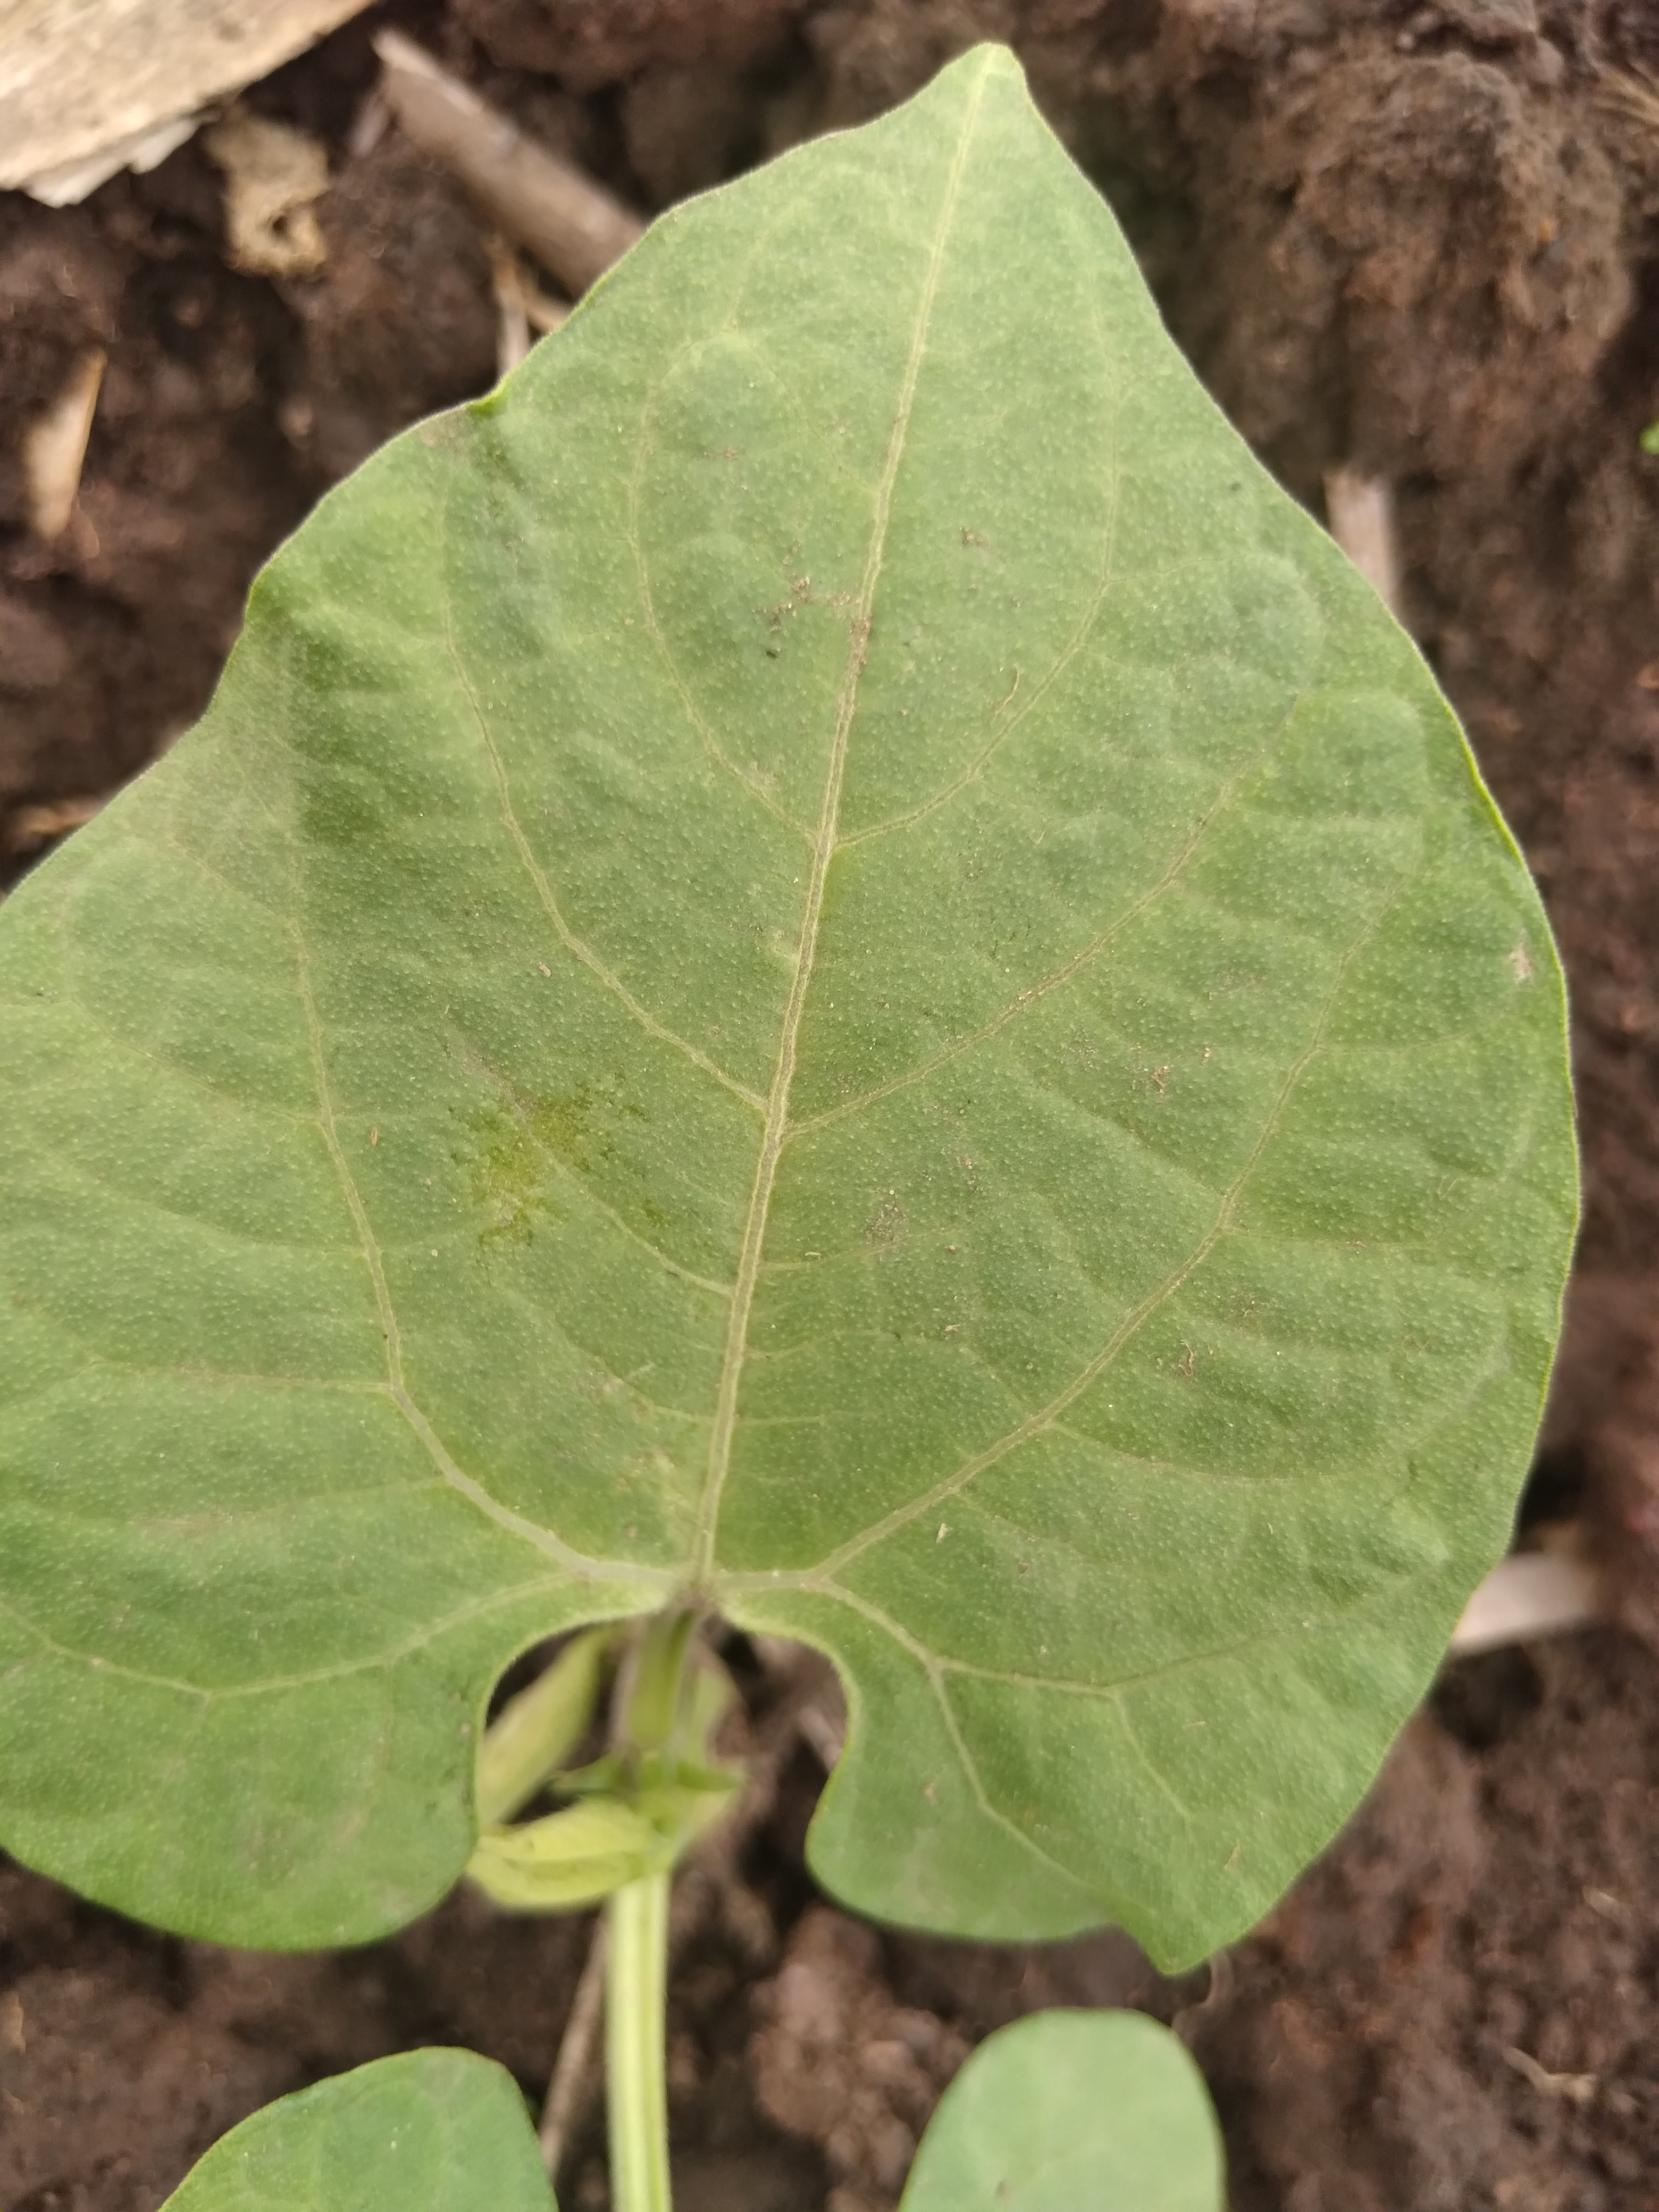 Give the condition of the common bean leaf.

healthy
